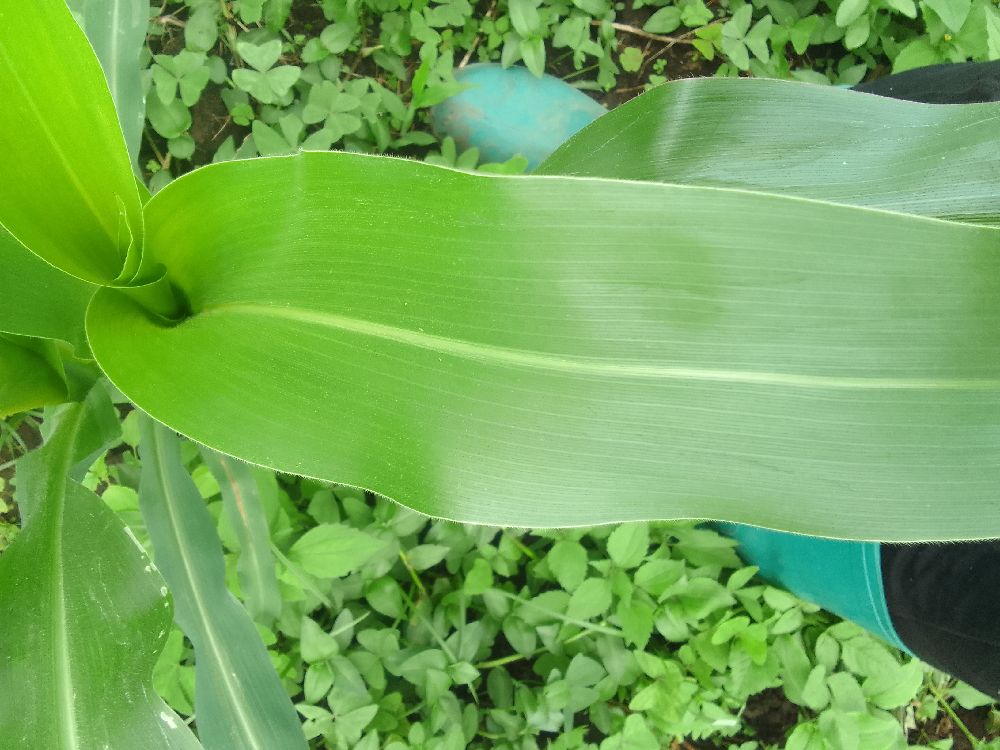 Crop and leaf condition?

maize, healthy
